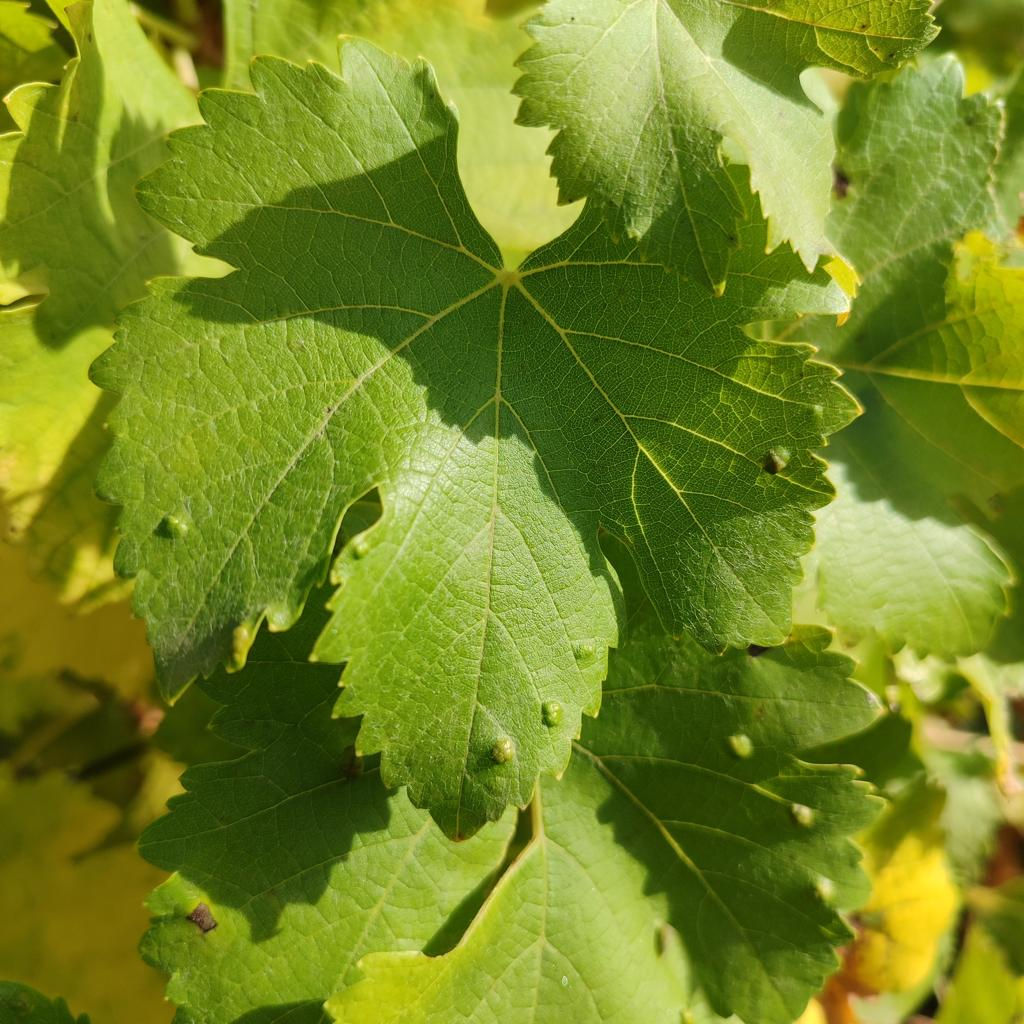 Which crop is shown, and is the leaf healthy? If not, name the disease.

grapevine, erineum mite
